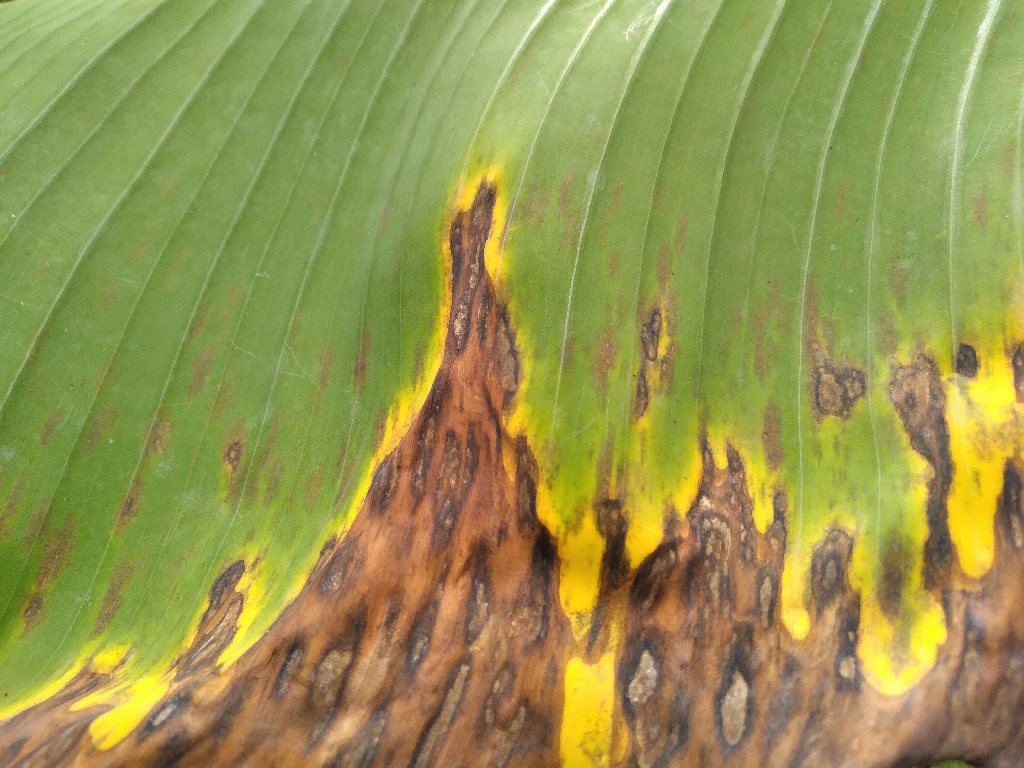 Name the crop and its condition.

banana, black sigatoka
